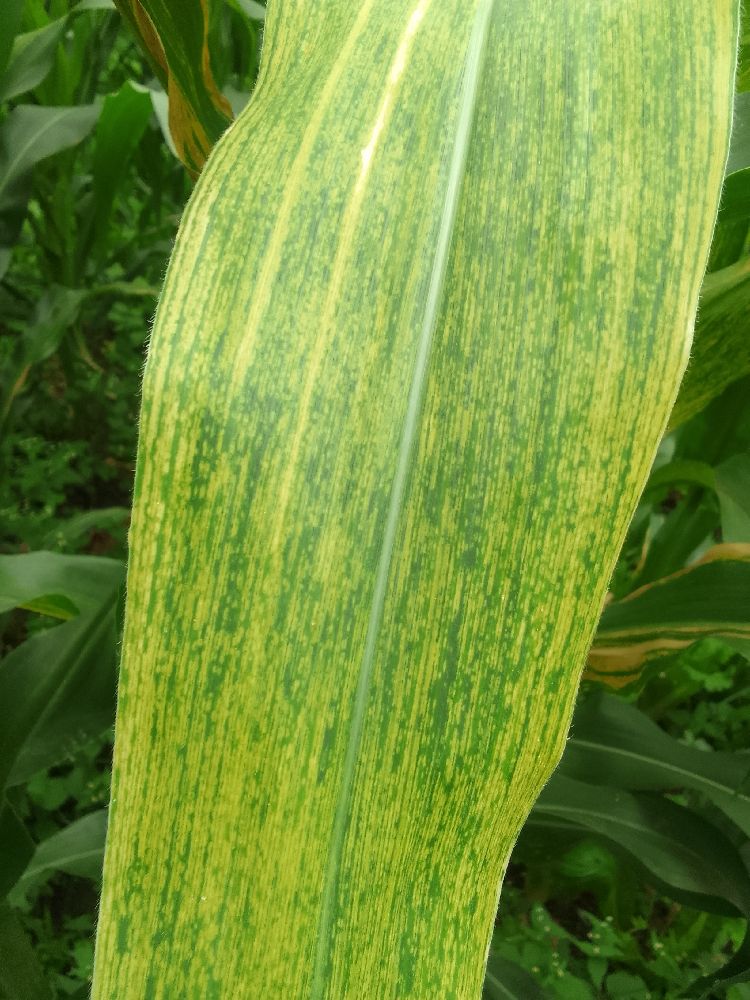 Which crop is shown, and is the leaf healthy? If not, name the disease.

maize, maize lethal necrosis
